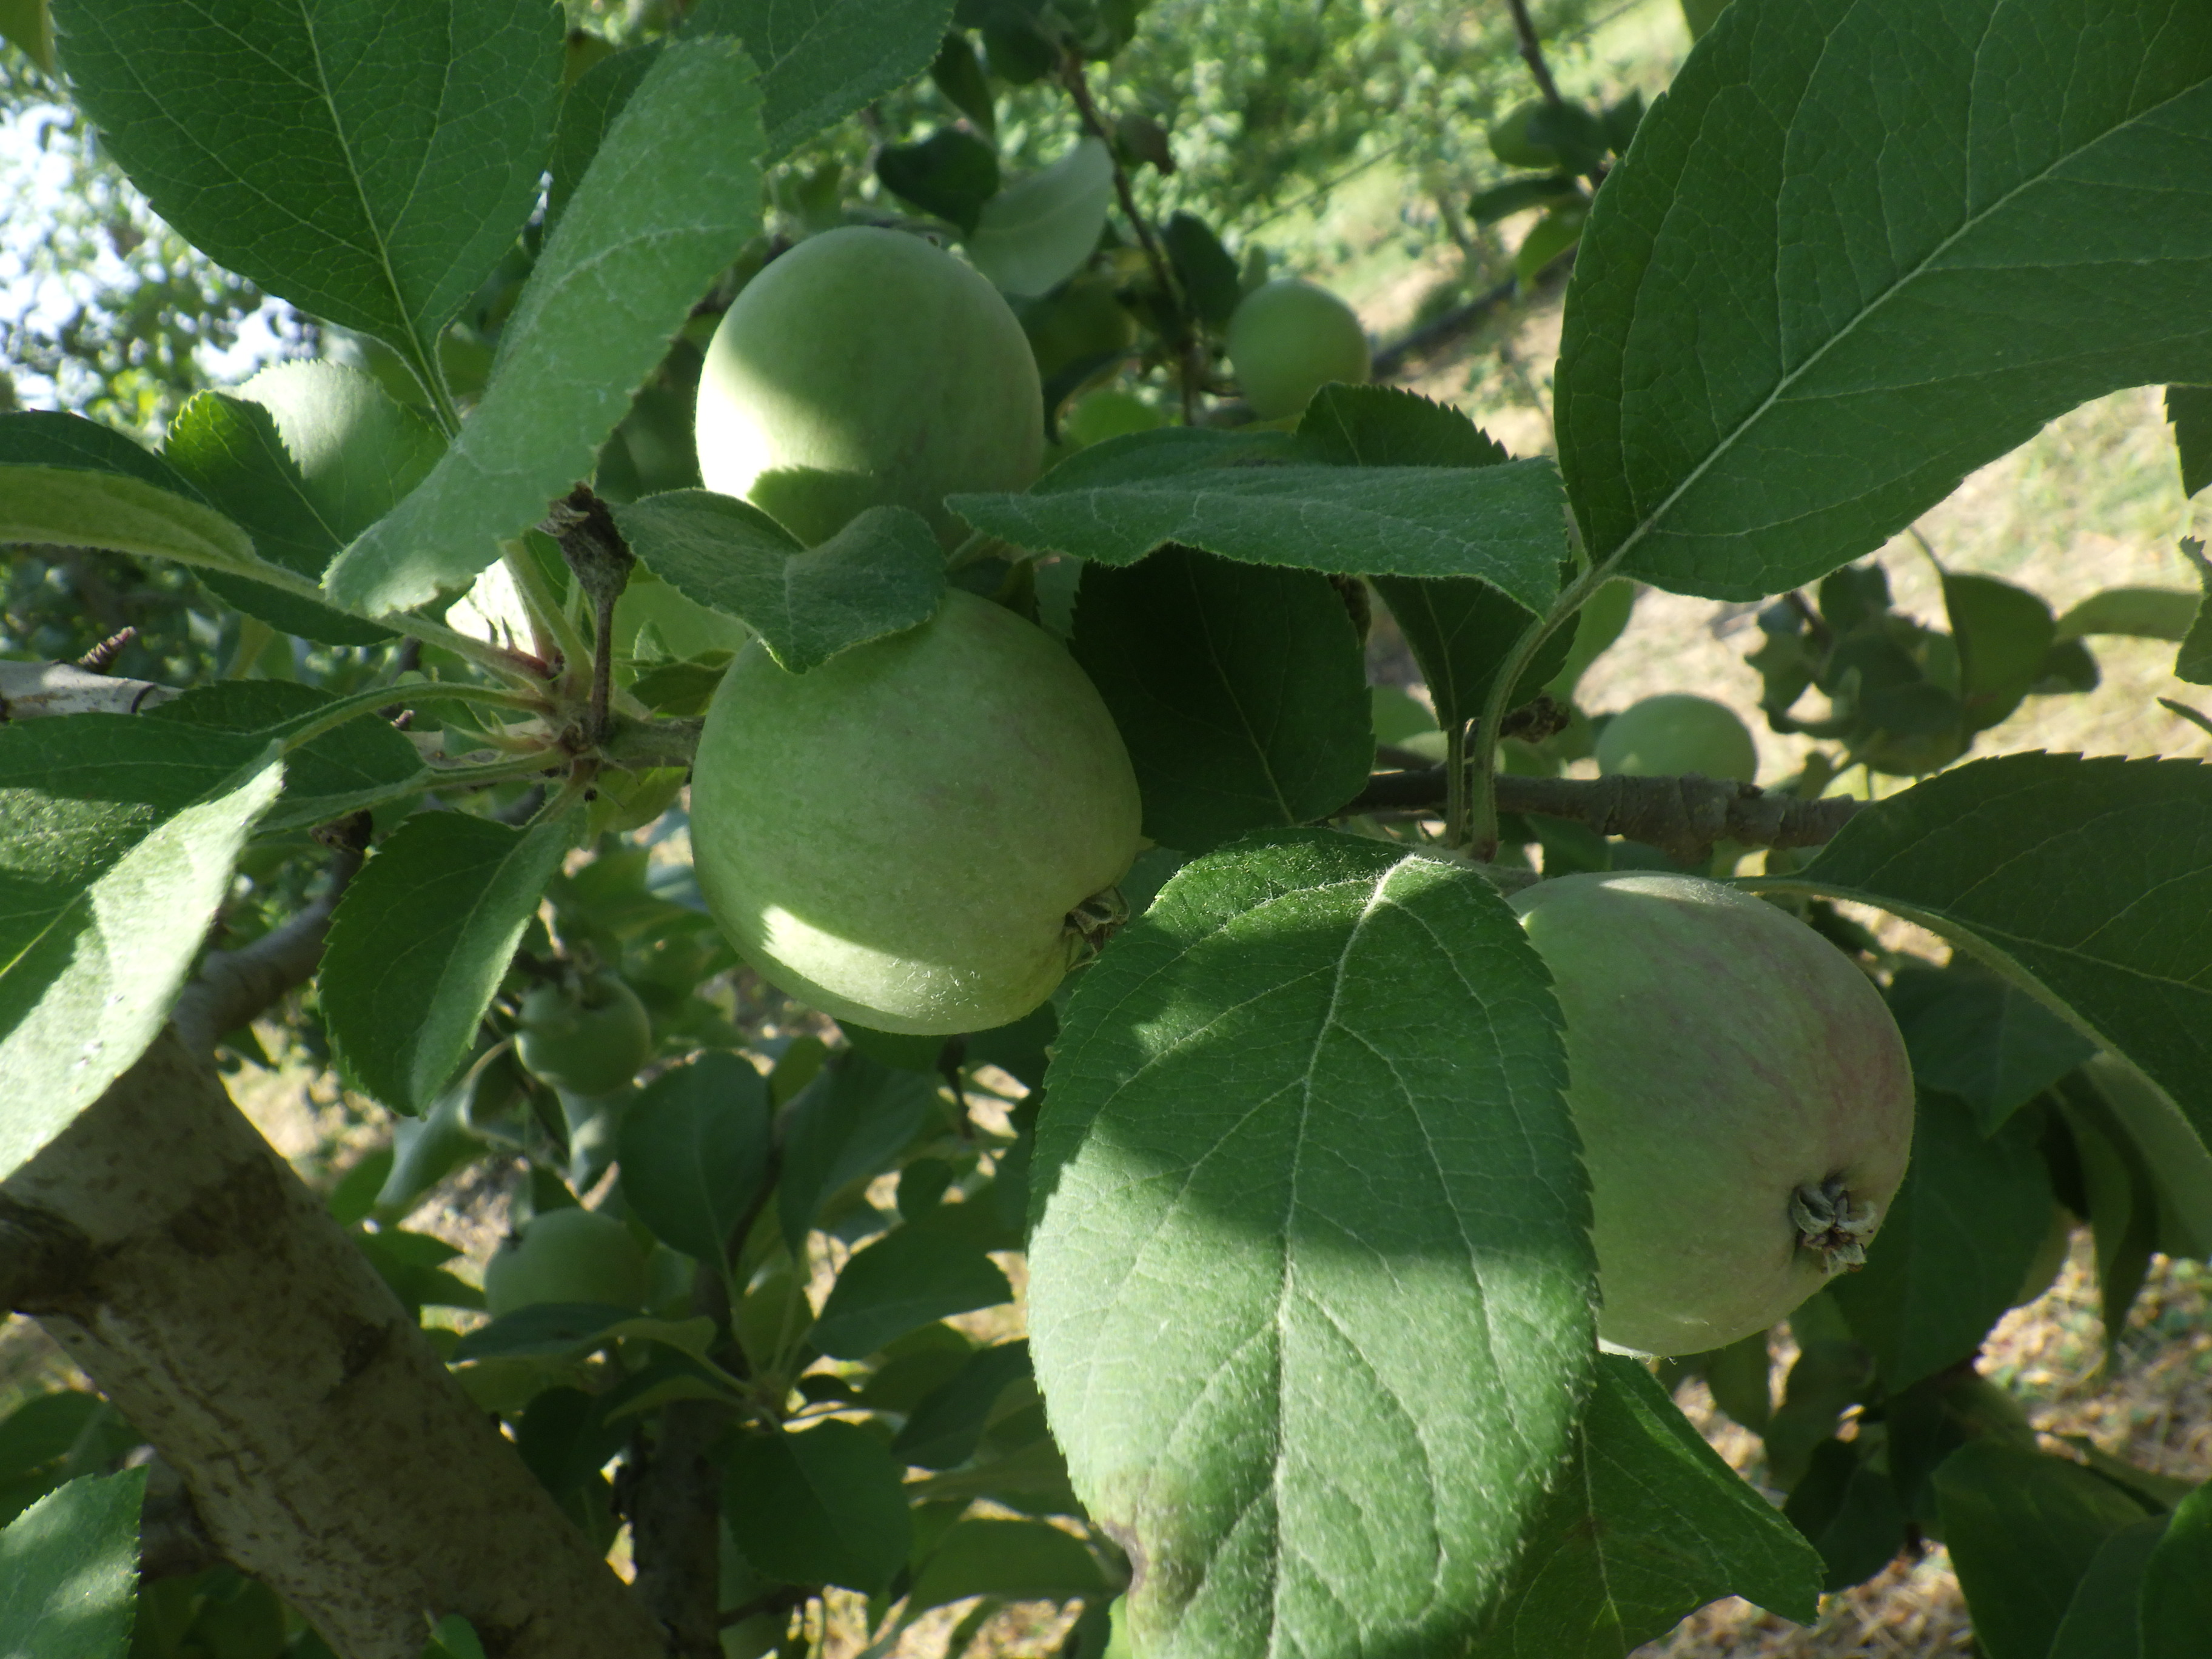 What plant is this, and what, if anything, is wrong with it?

apple, healthy
